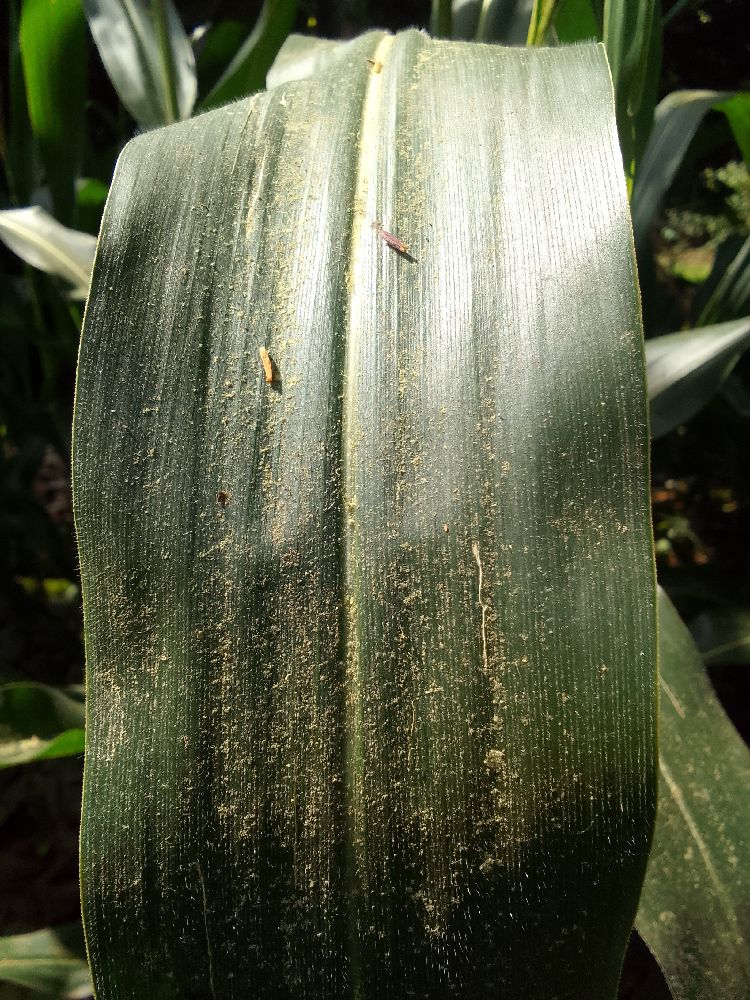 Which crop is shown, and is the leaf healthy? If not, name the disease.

maize, healthy
